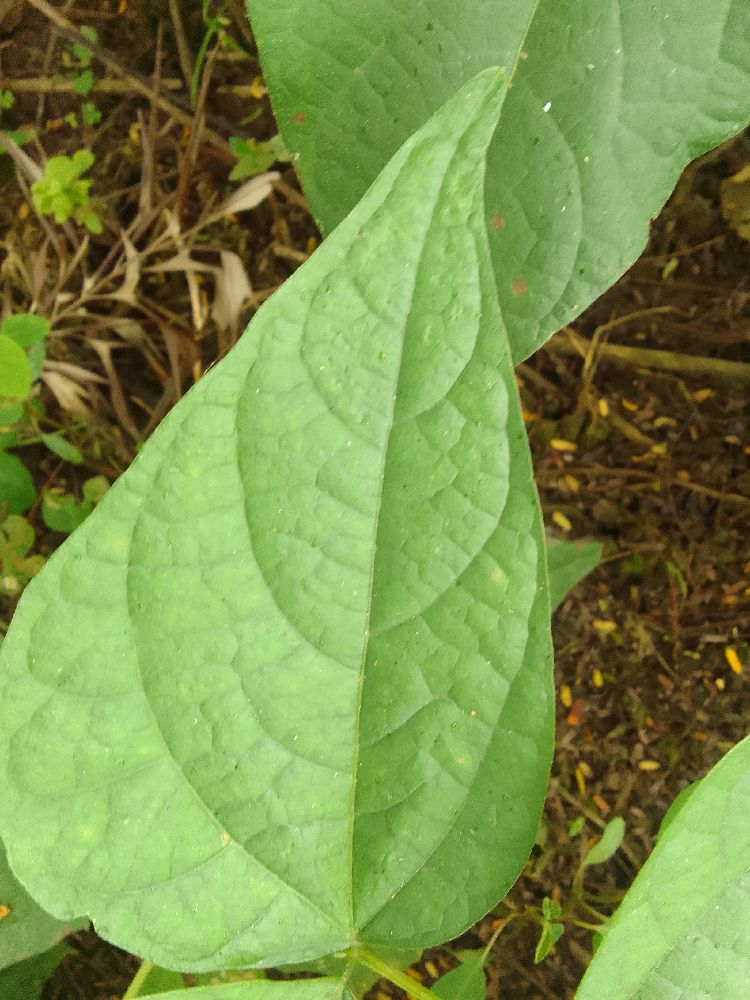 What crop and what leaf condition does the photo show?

common bean, healthy
